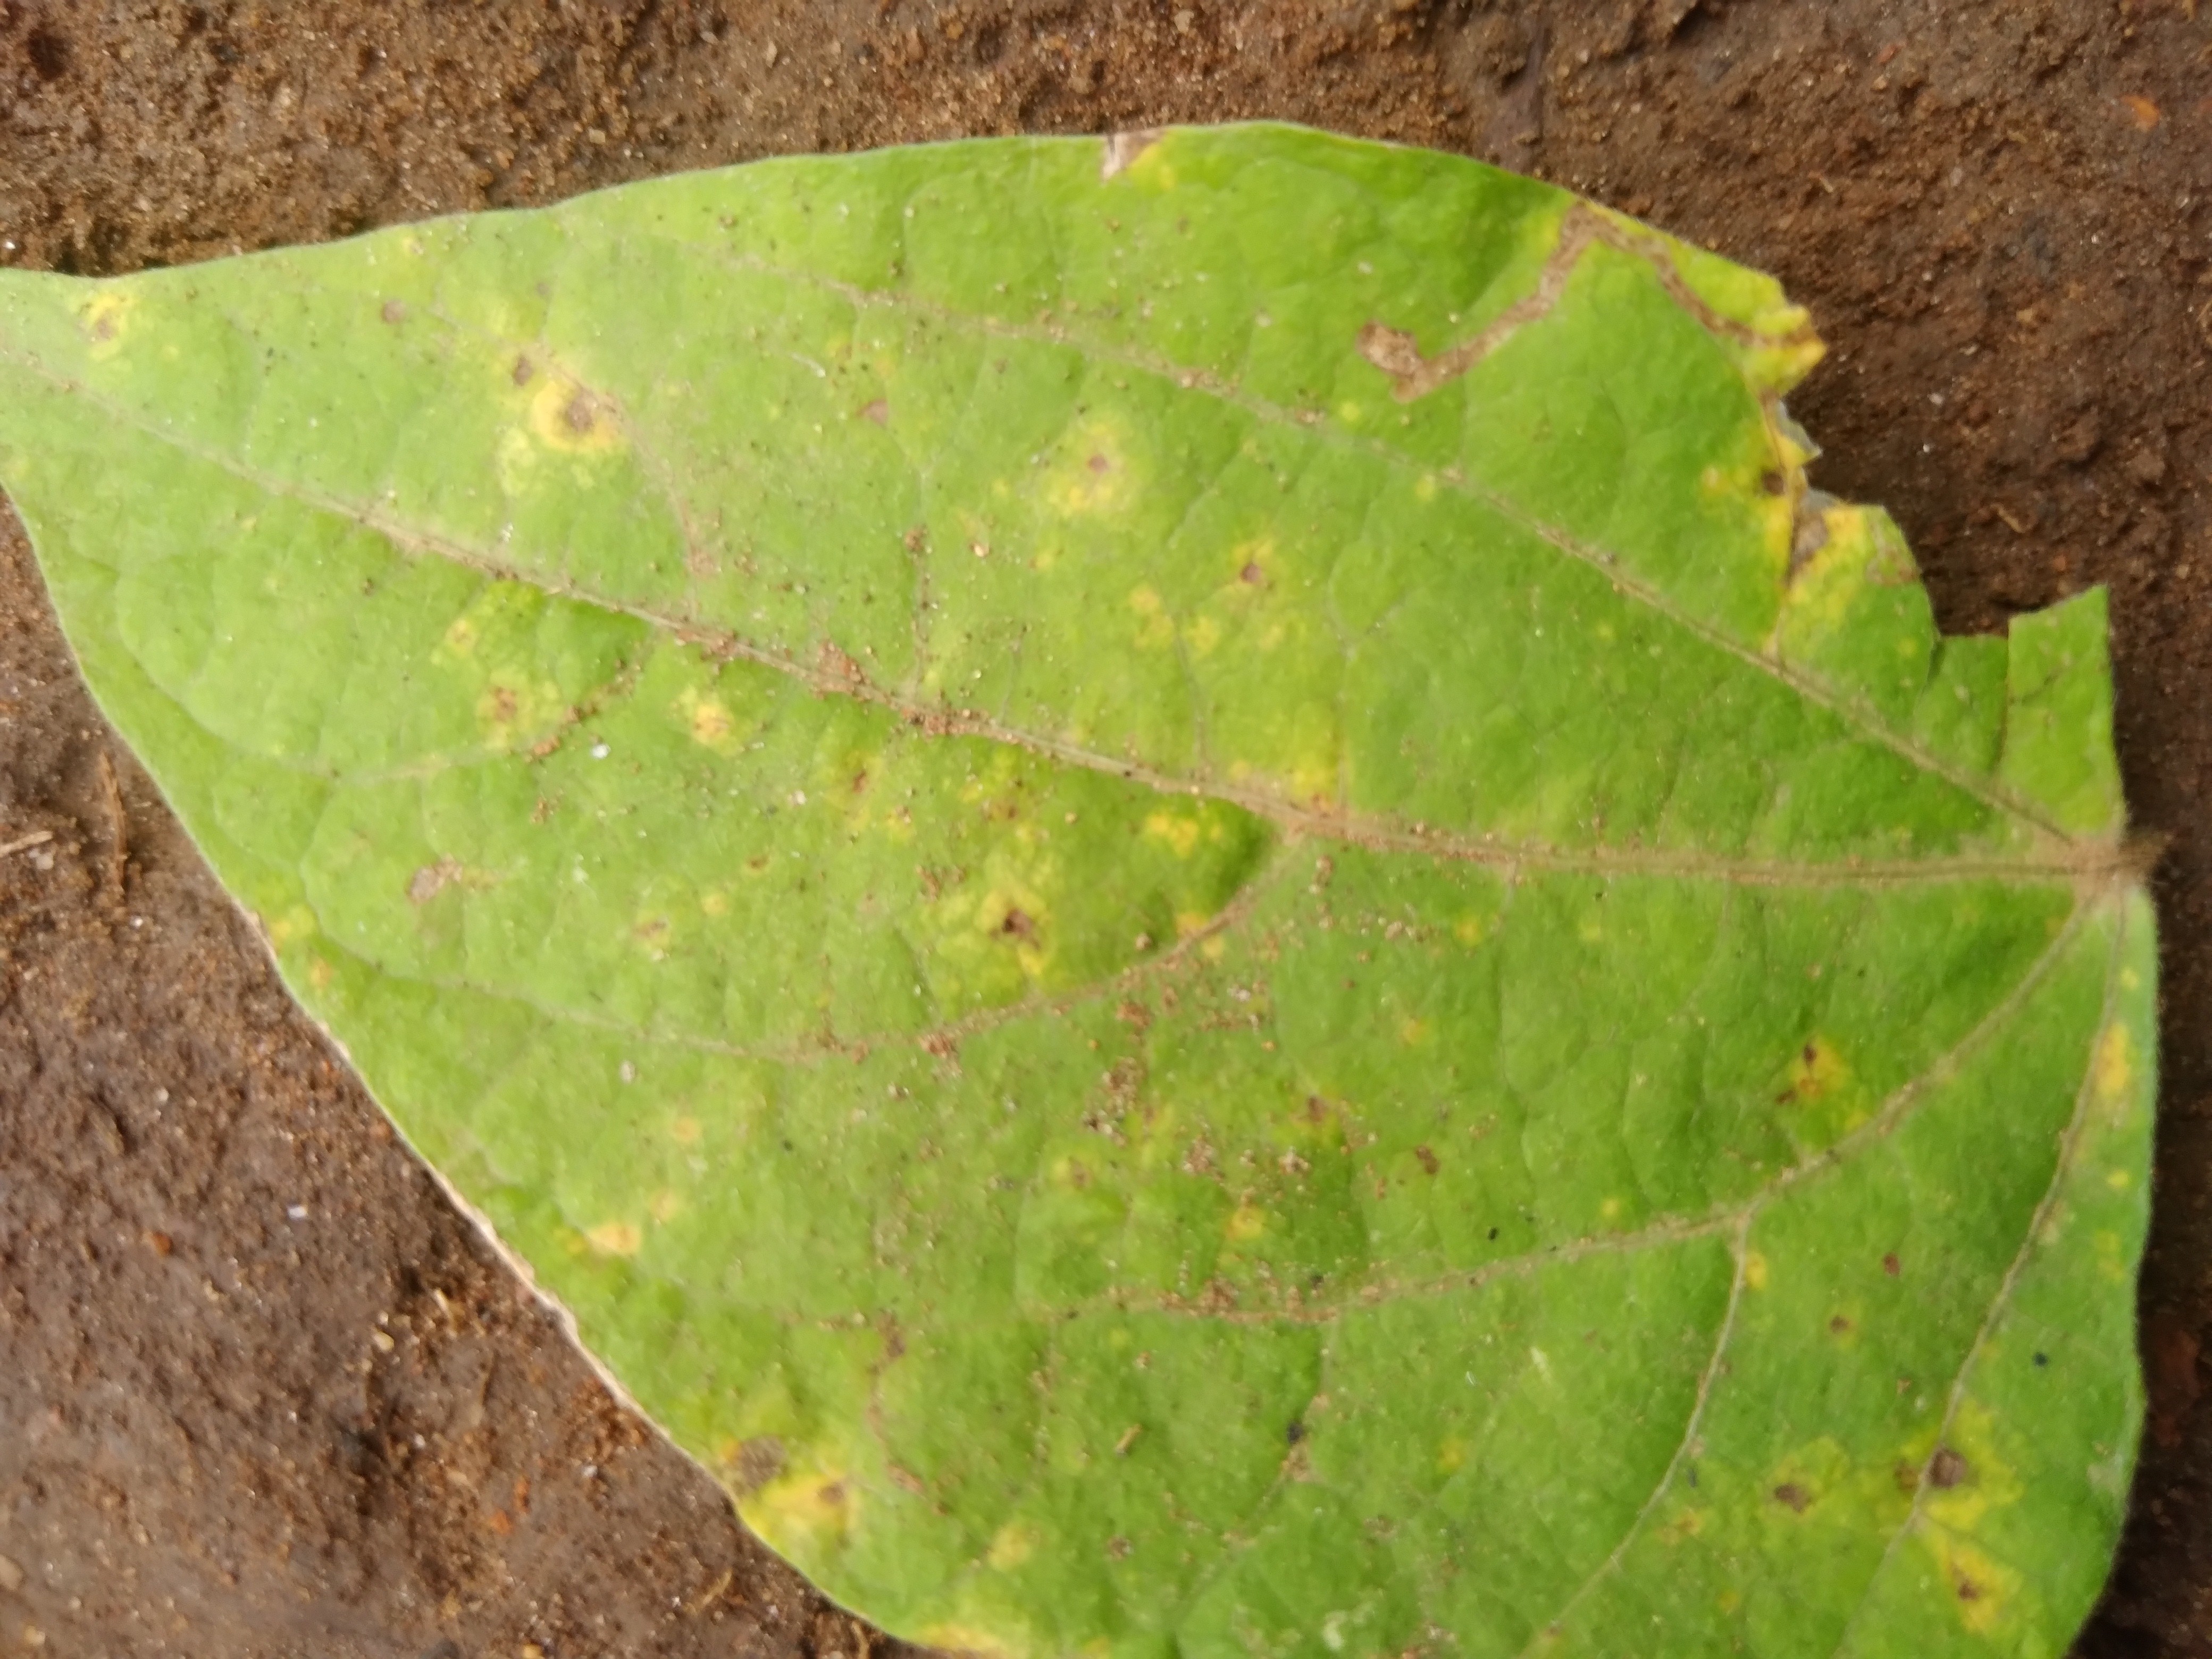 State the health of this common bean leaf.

rust
